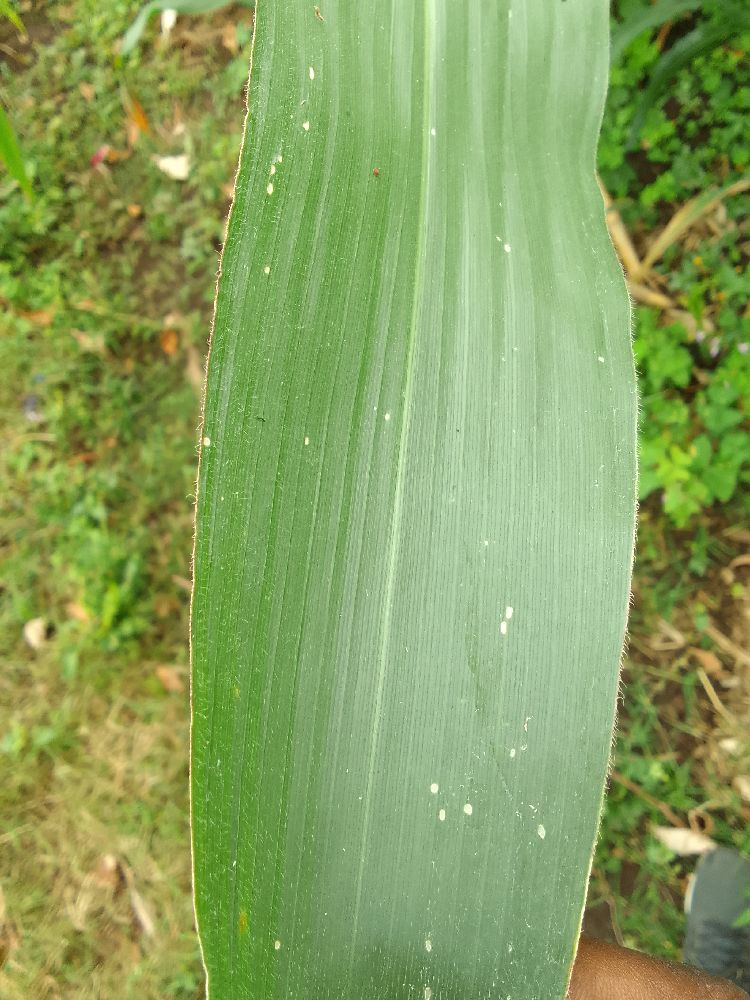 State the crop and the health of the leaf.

maize, healthy
